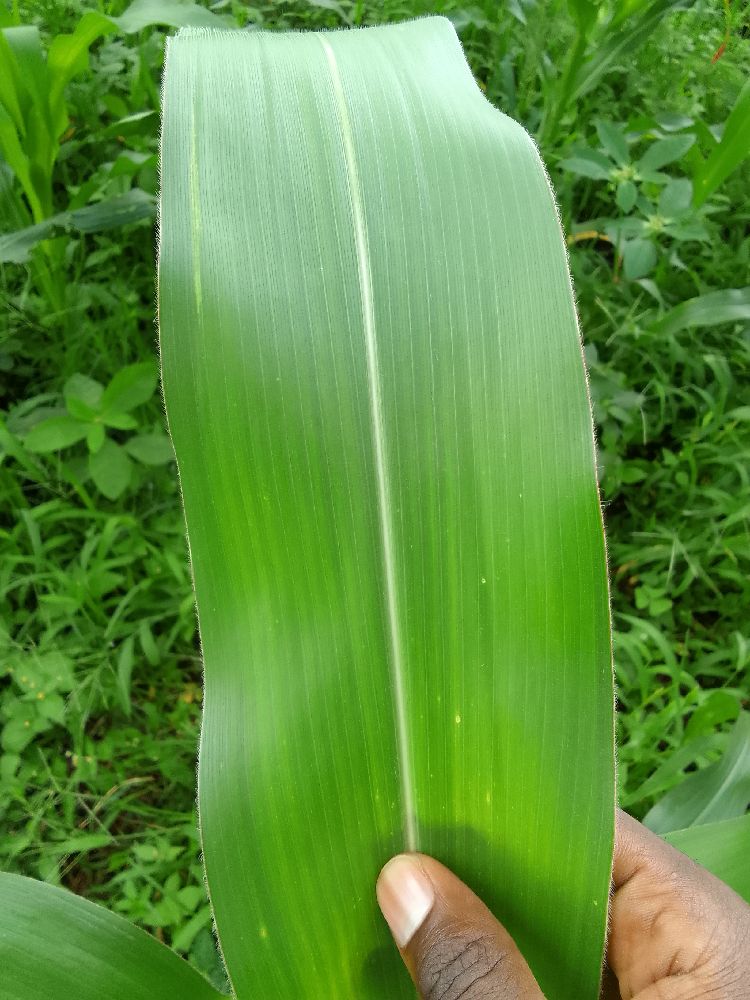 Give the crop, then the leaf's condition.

maize, healthy
